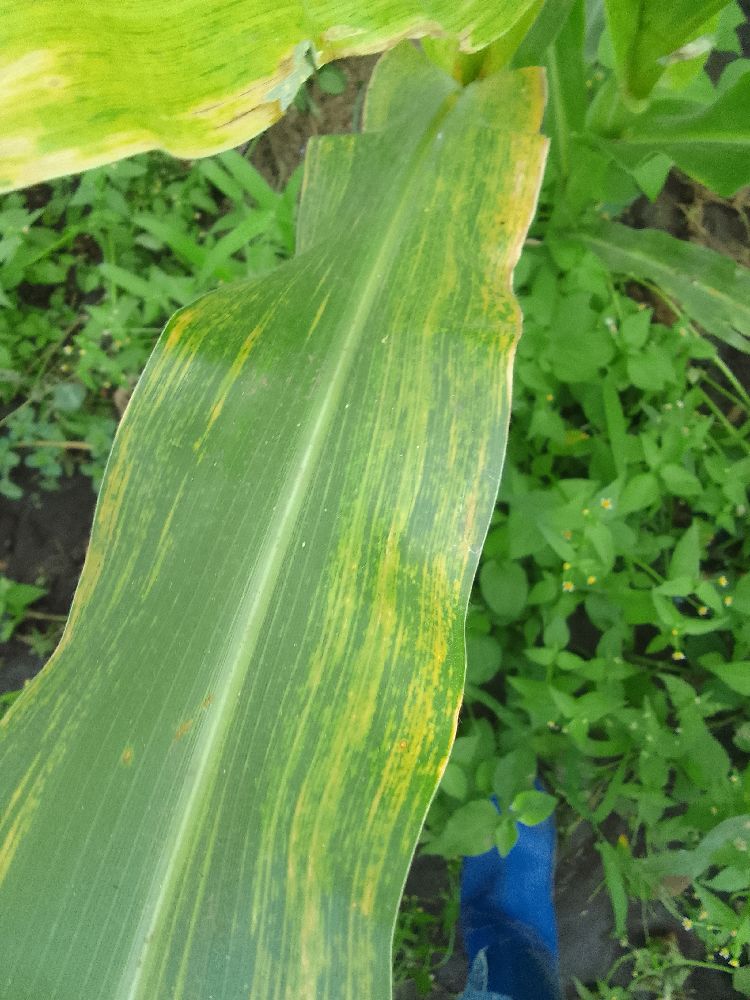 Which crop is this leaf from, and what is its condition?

maize, maize lethal necrosis
